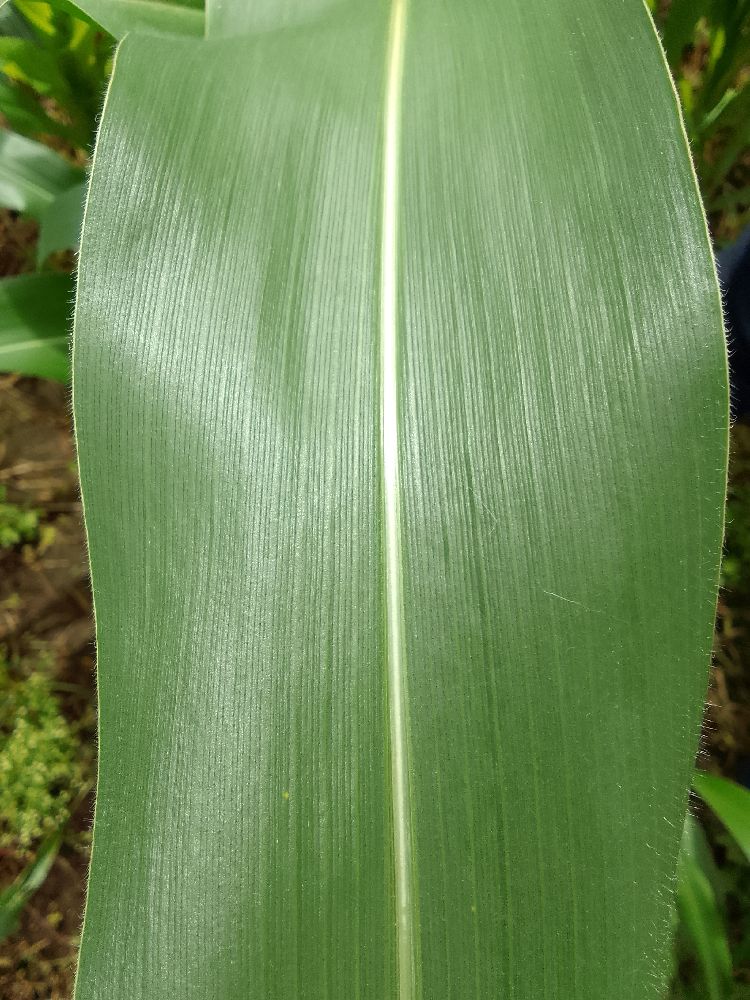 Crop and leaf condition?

maize, healthy
